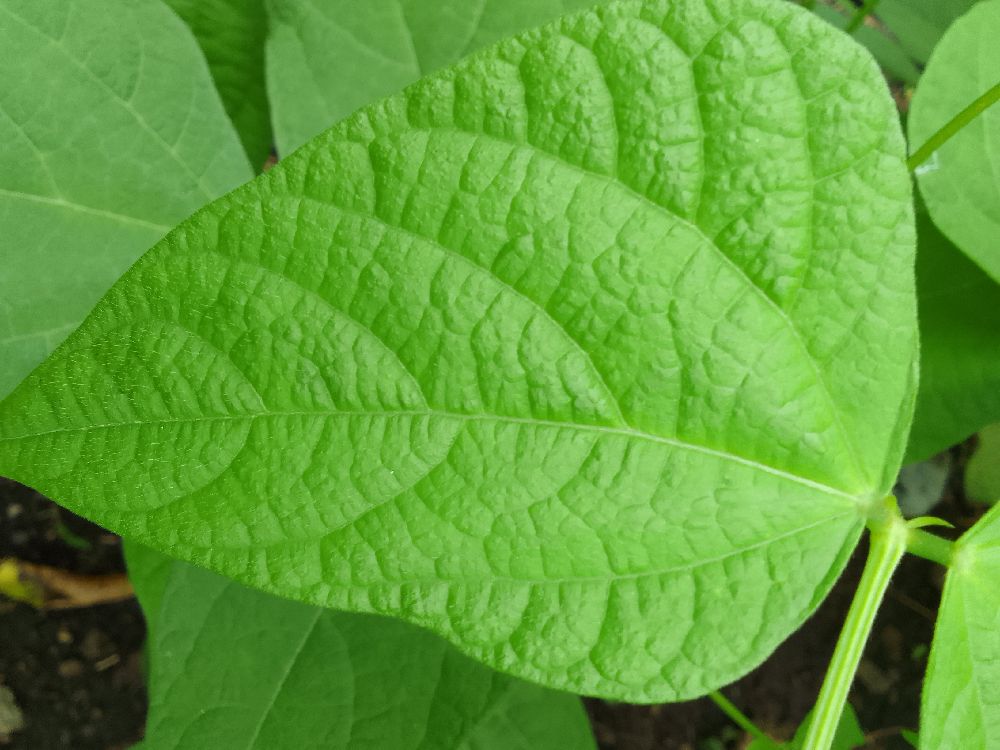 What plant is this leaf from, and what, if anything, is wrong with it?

common bean, healthy
